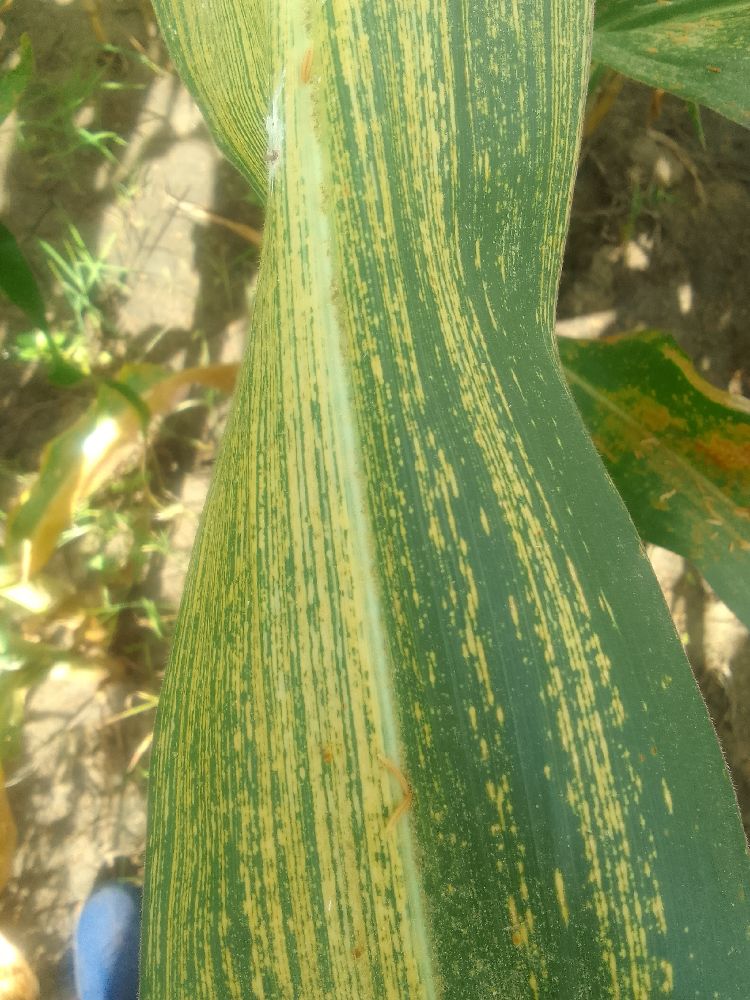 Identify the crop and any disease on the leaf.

maize, maize streak virus
